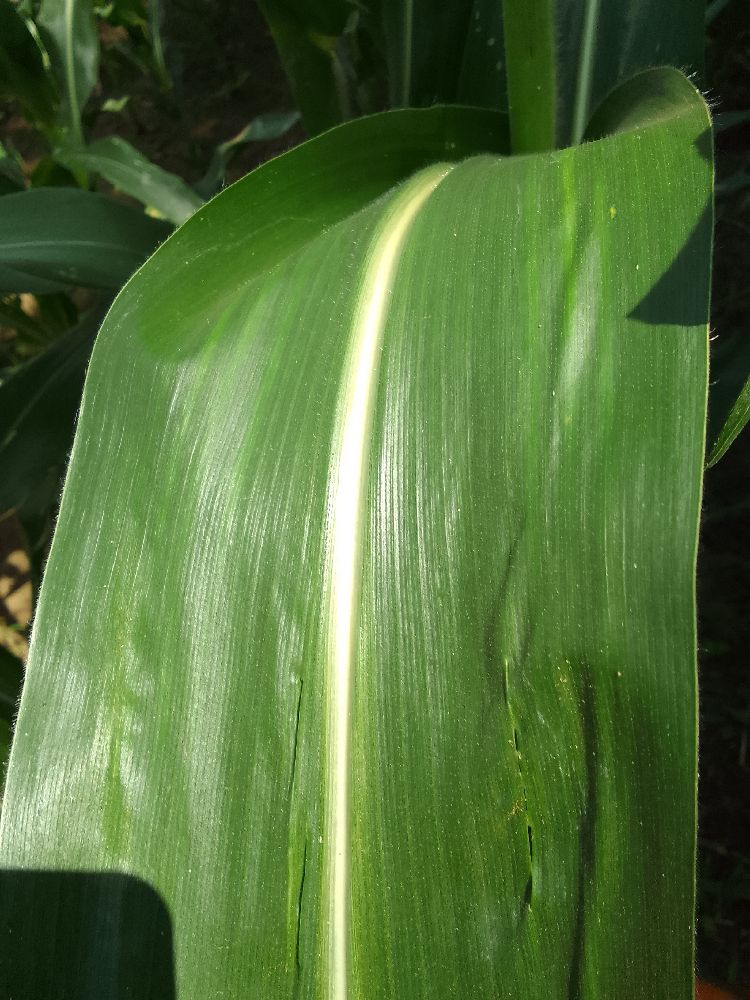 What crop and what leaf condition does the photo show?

maize, healthy
